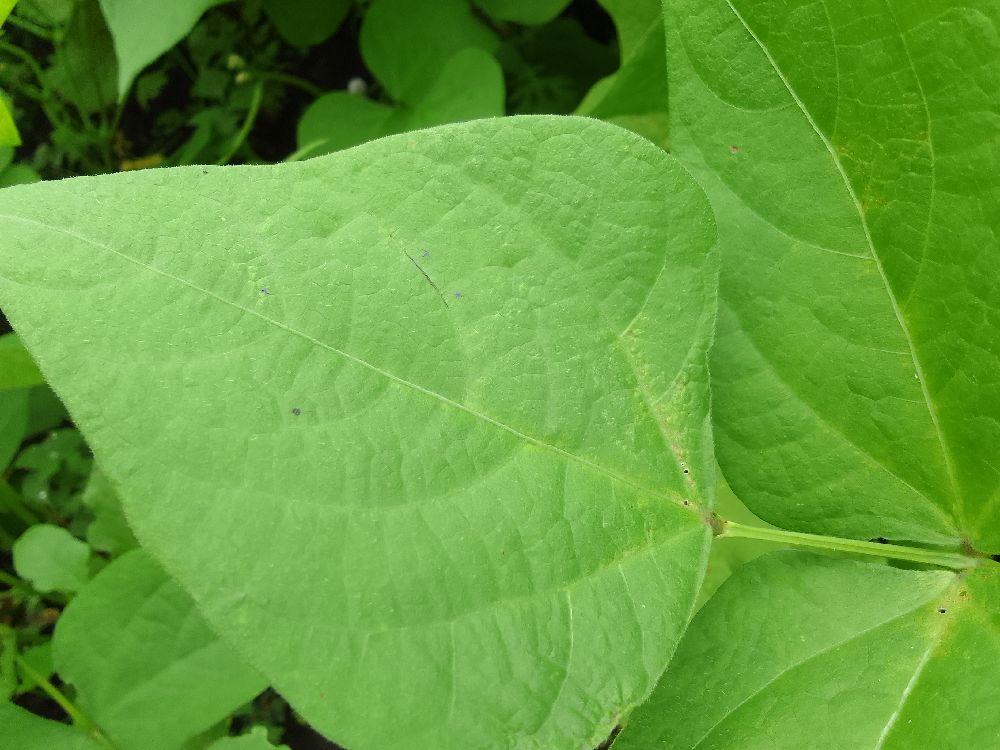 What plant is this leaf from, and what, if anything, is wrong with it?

common bean, healthy
